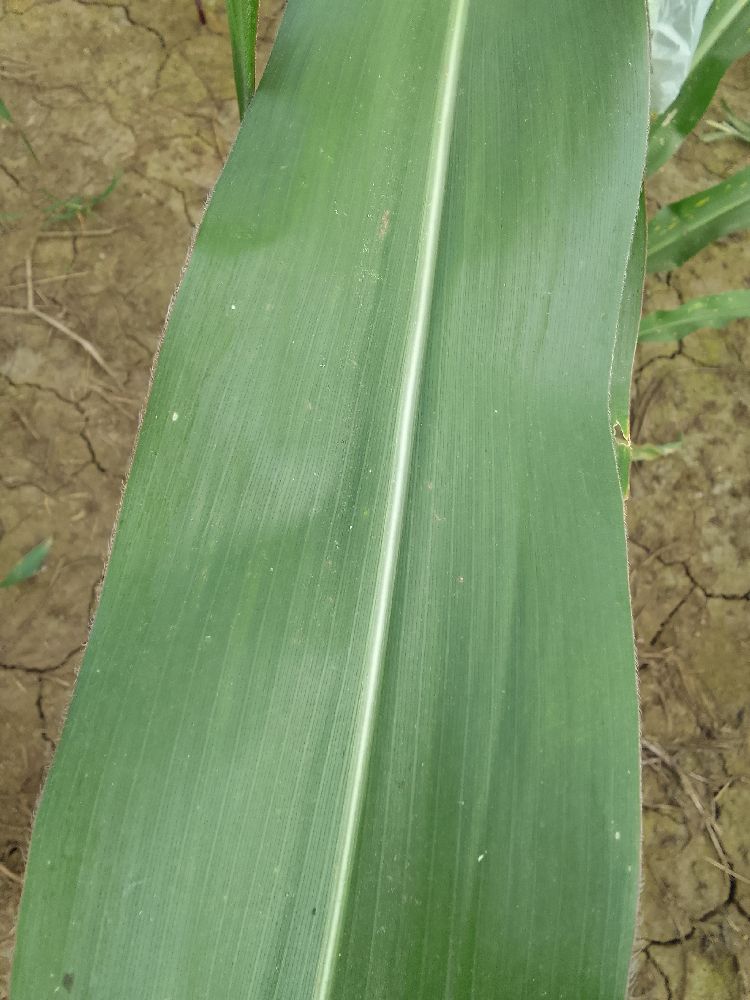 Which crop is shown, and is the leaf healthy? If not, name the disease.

maize, healthy
